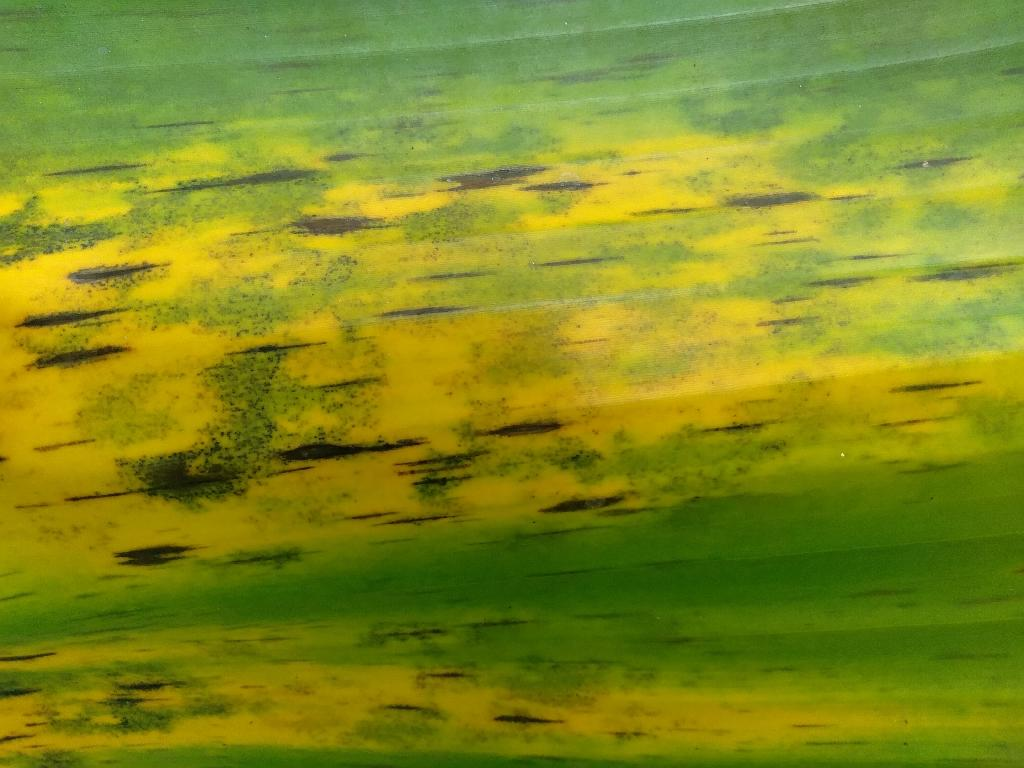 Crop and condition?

banana, black sigatoka
